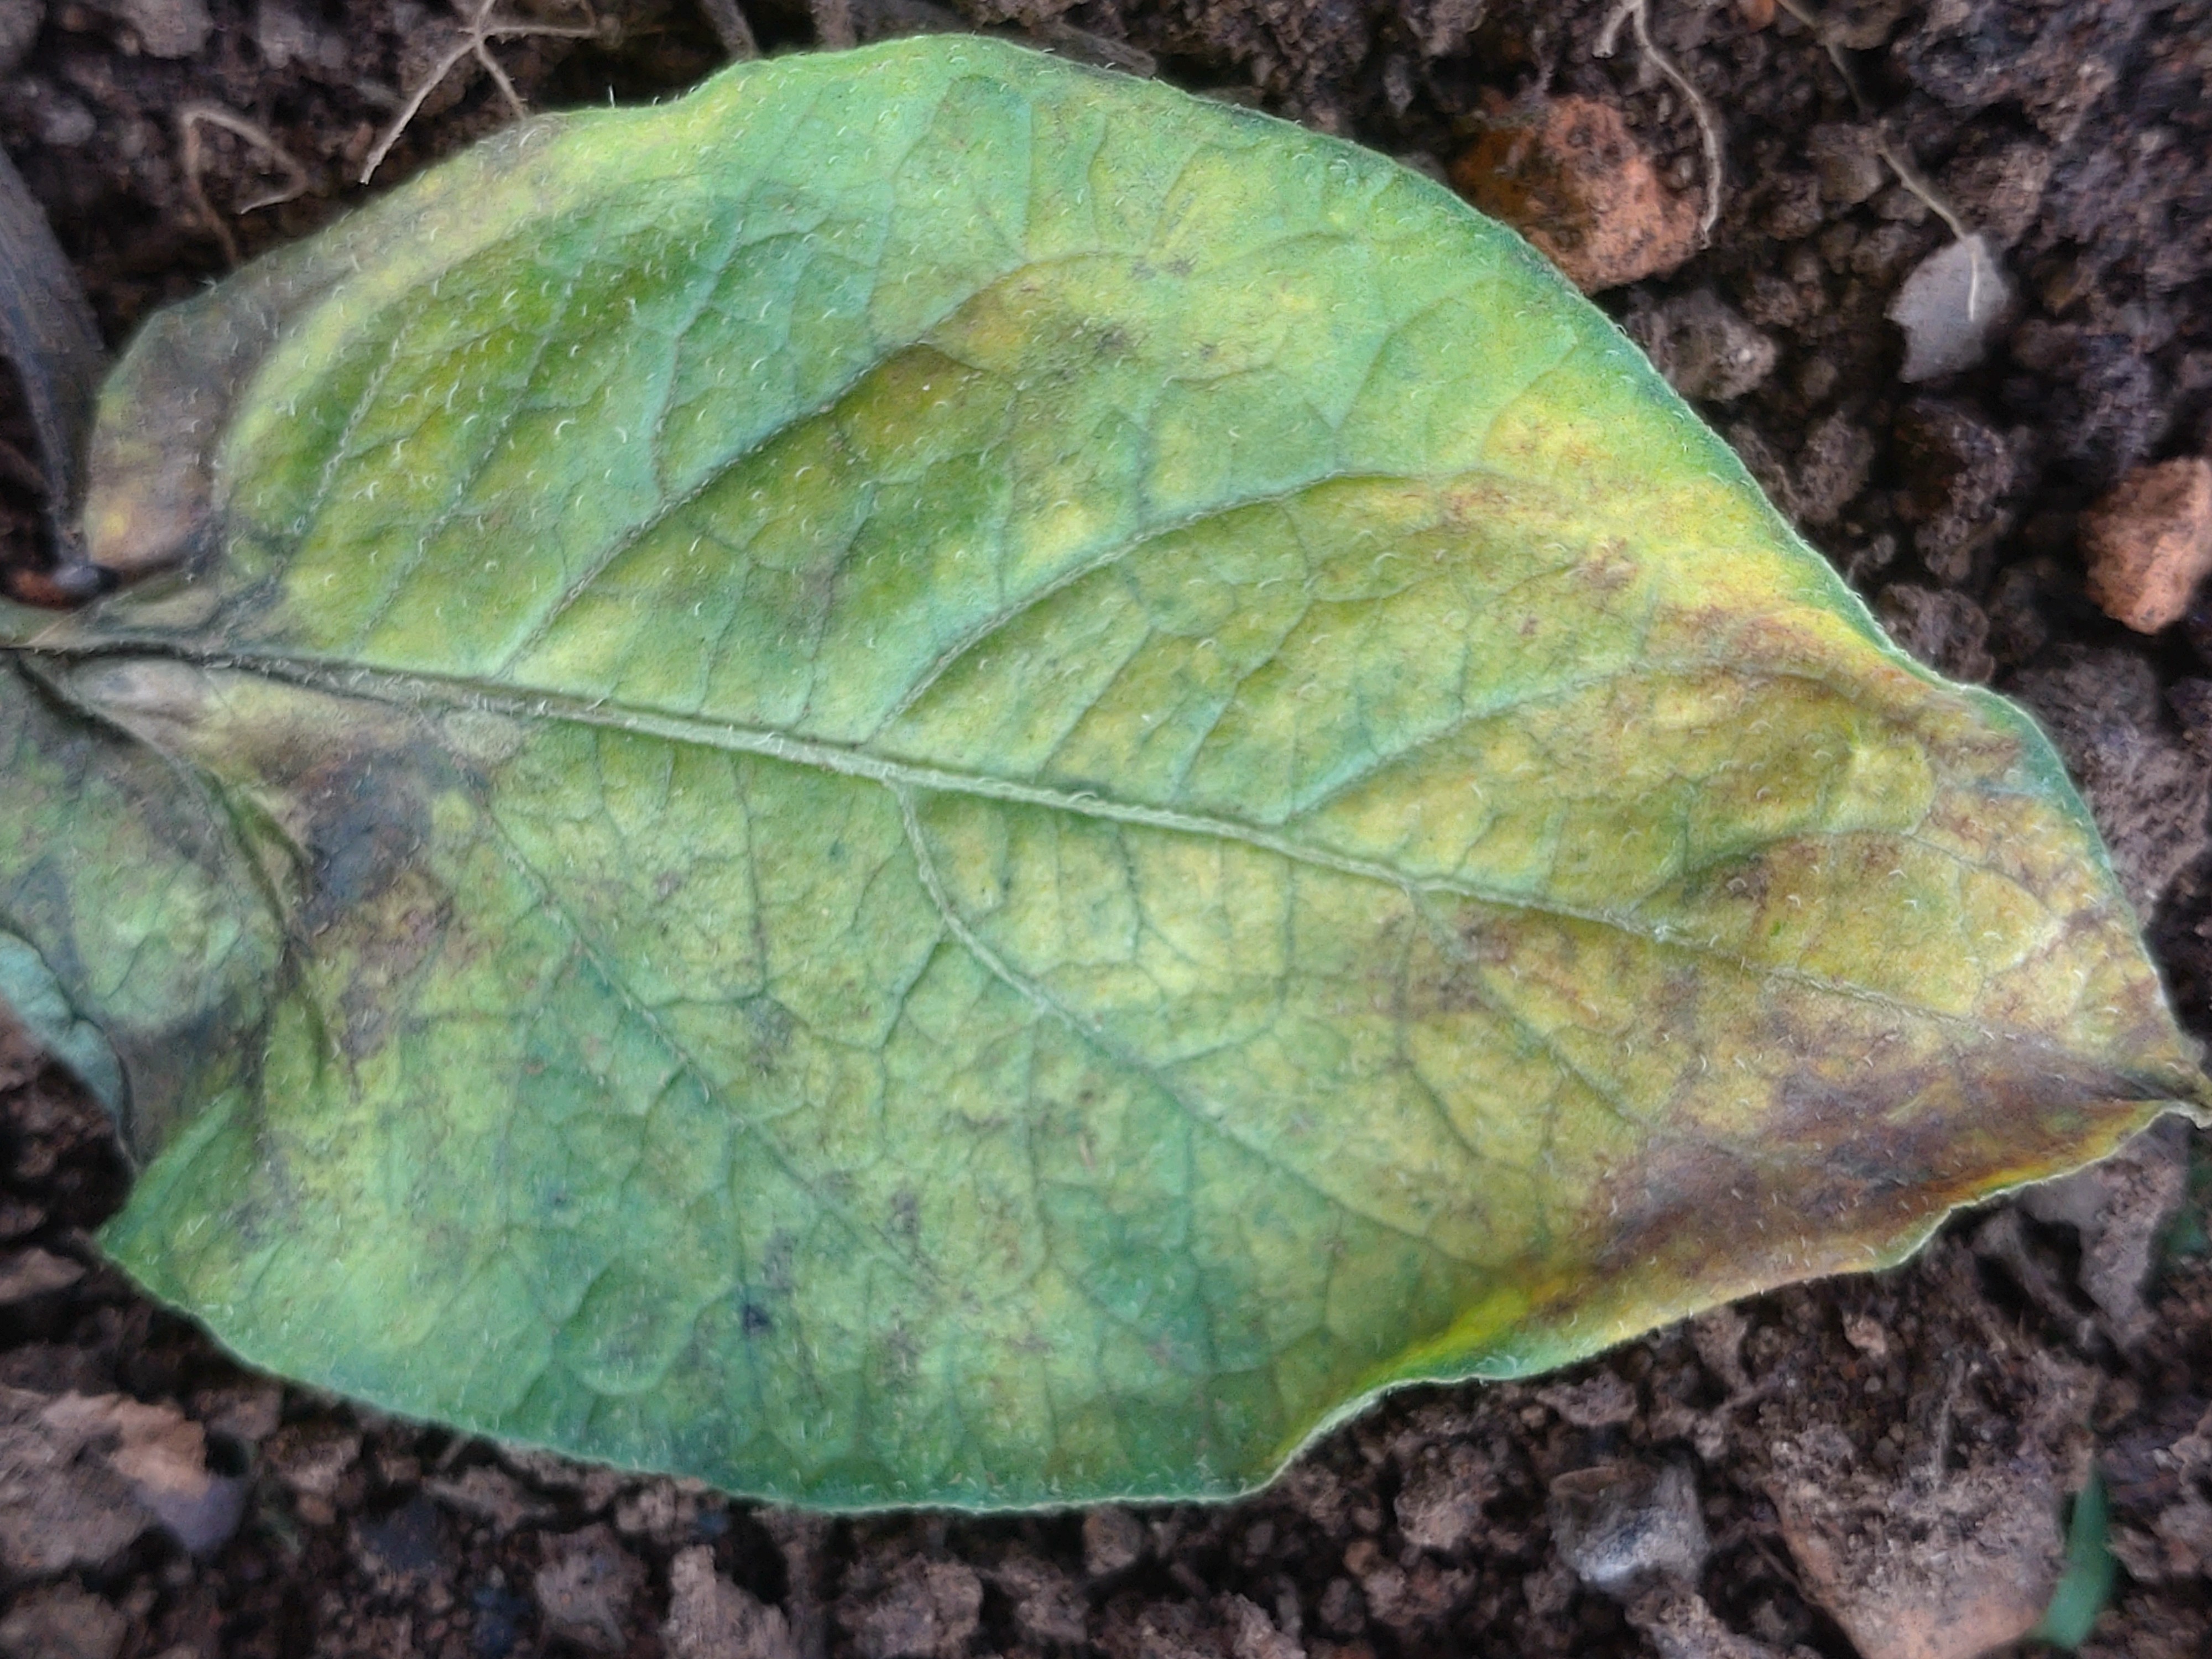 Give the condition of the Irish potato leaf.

late blight
